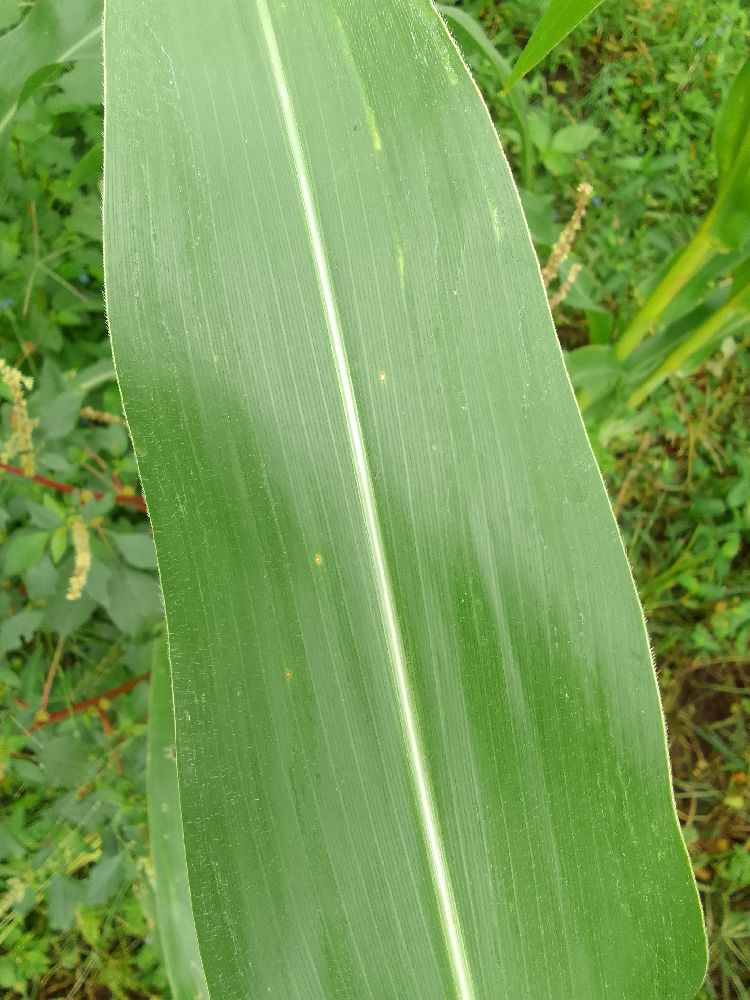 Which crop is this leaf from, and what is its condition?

maize, healthy
